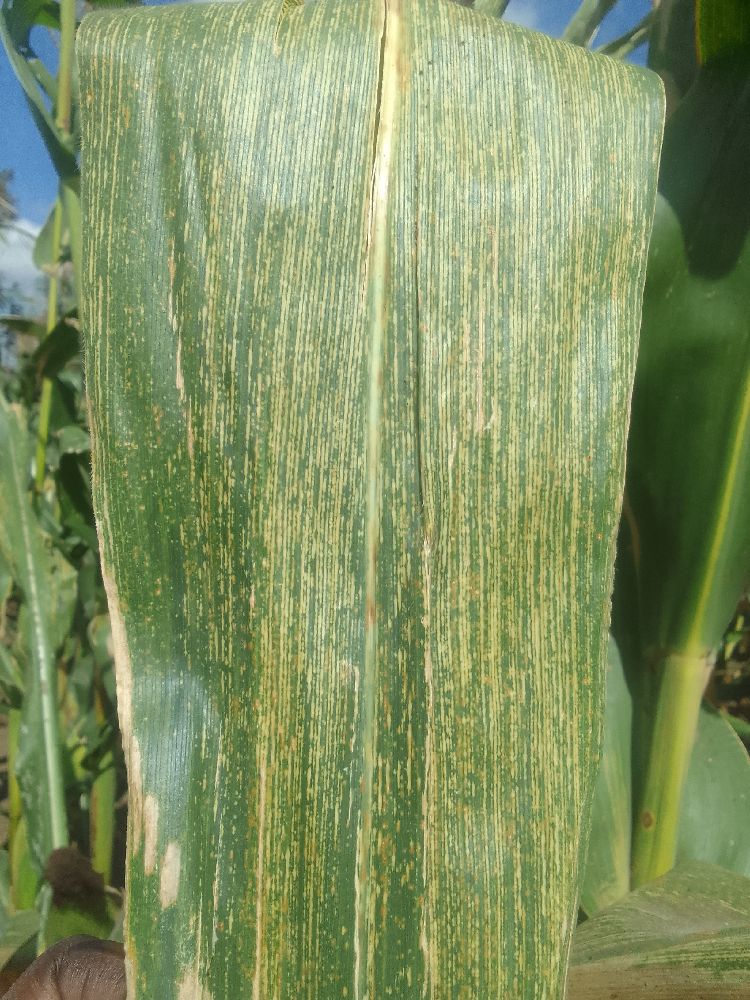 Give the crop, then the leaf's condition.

maize, maize streak virus
